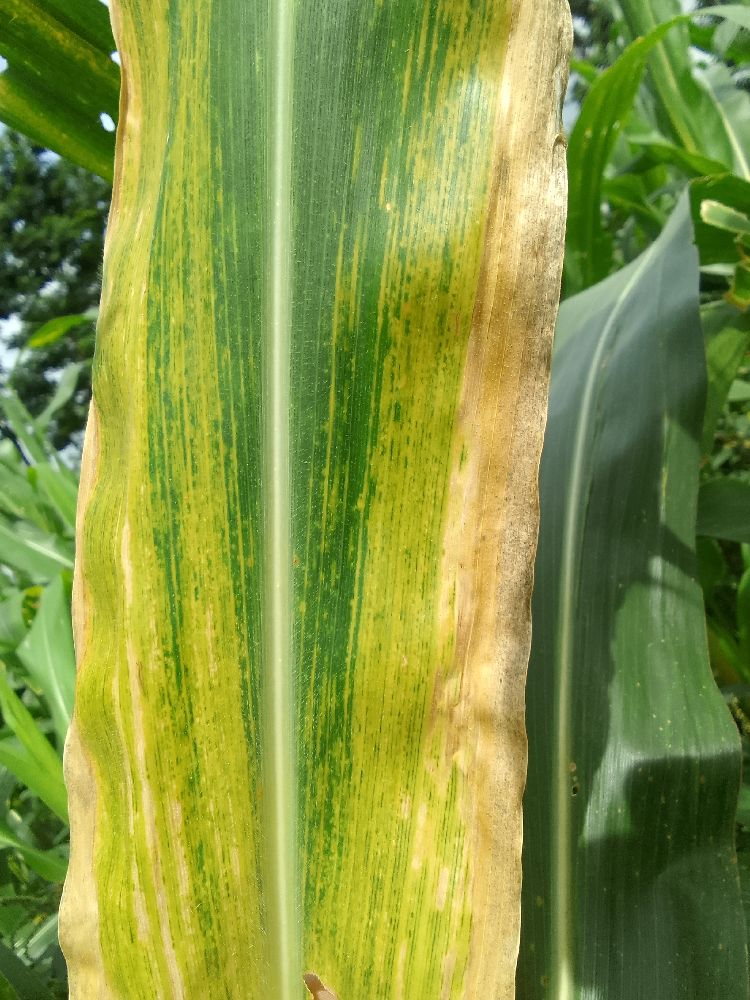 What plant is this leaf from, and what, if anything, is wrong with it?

maize, maize lethal necrosis
